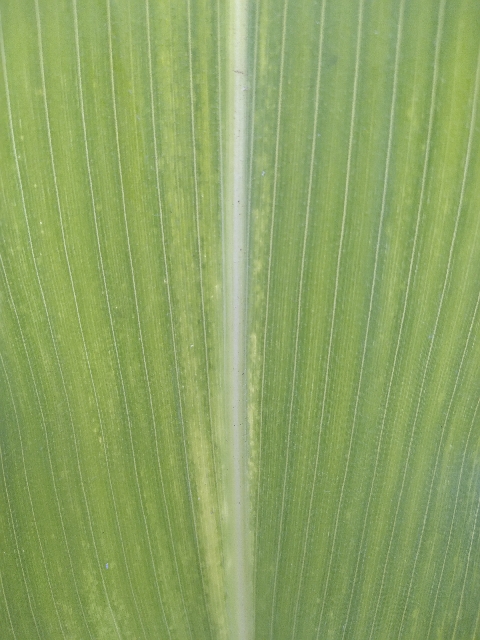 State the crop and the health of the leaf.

maize, maize lethal necrosis
